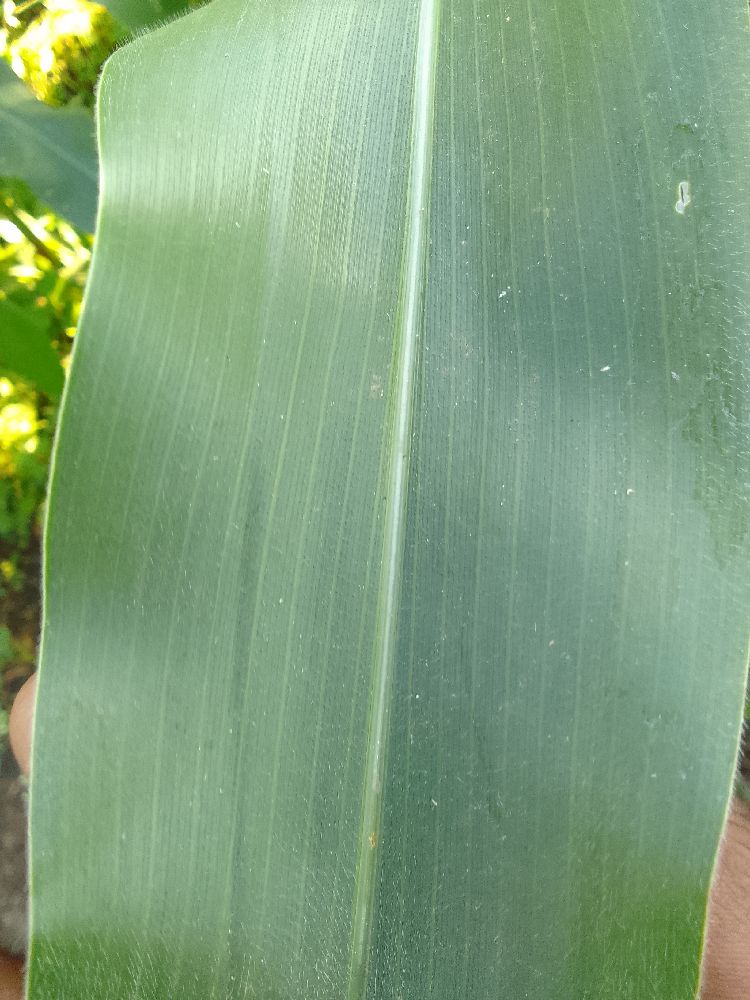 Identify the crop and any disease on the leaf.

maize, healthy
